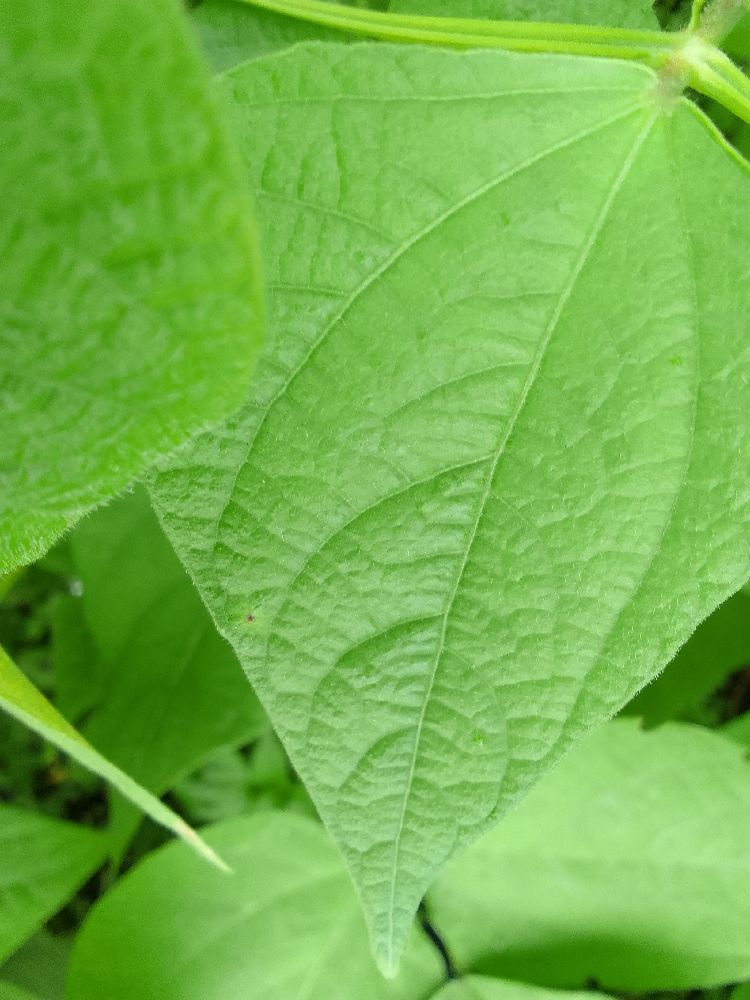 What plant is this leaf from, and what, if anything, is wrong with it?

common bean, healthy
